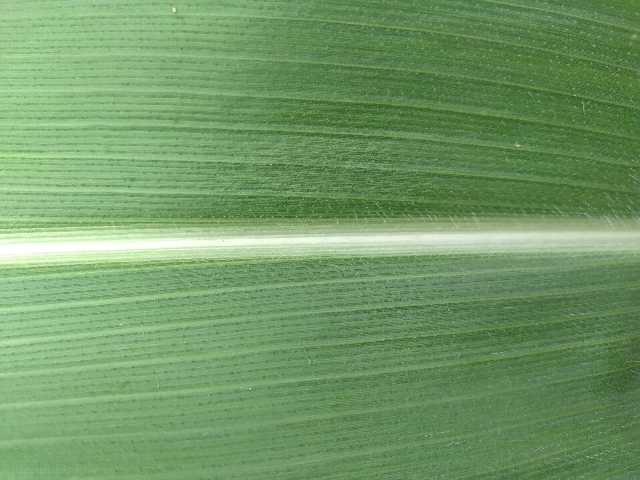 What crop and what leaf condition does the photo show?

maize, healthy
